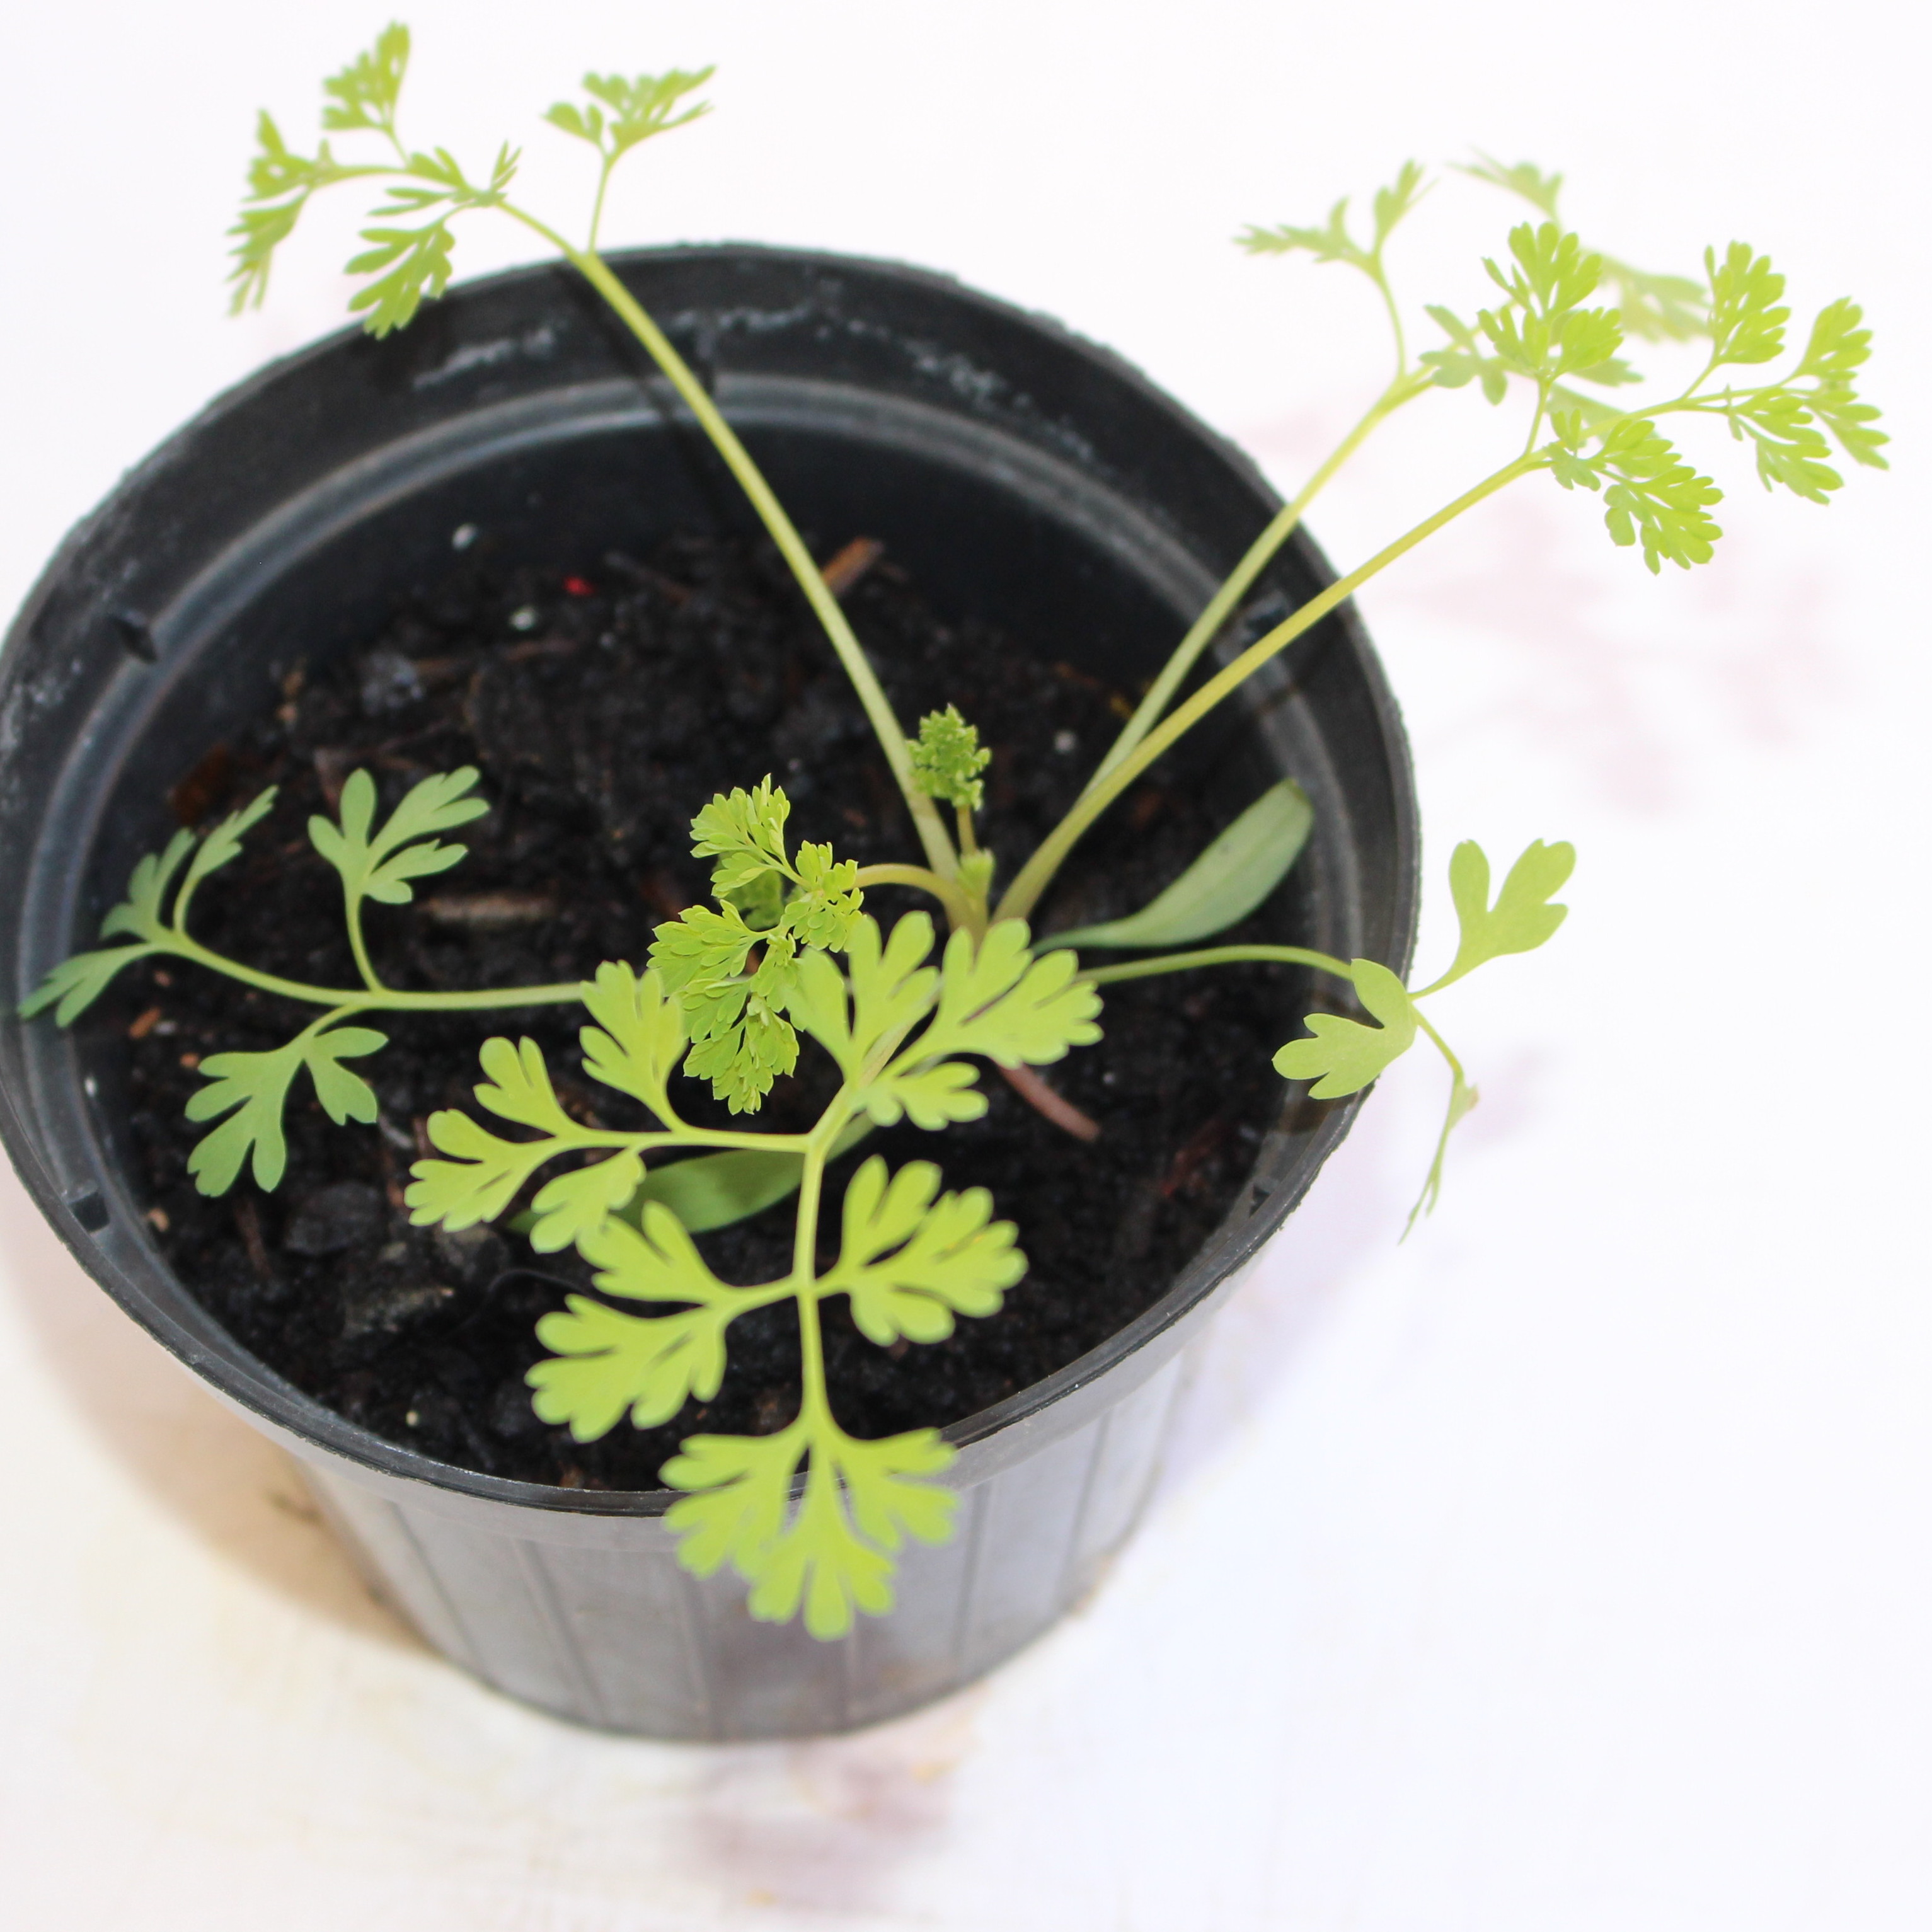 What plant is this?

Fumaria officinalis
